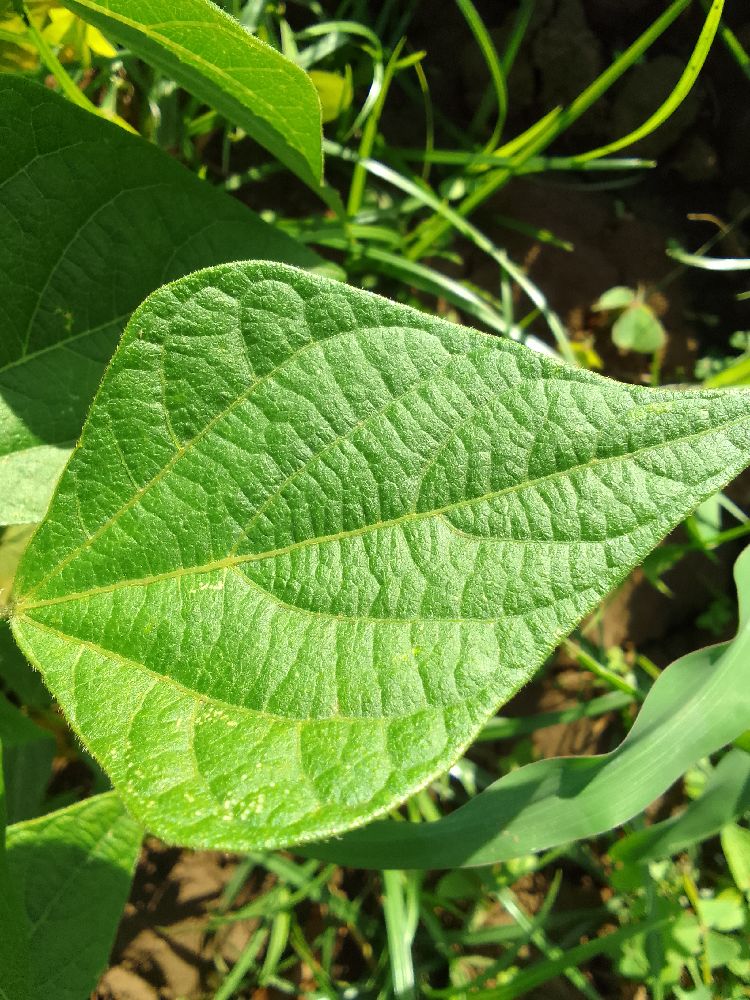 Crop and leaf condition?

common bean, healthy
